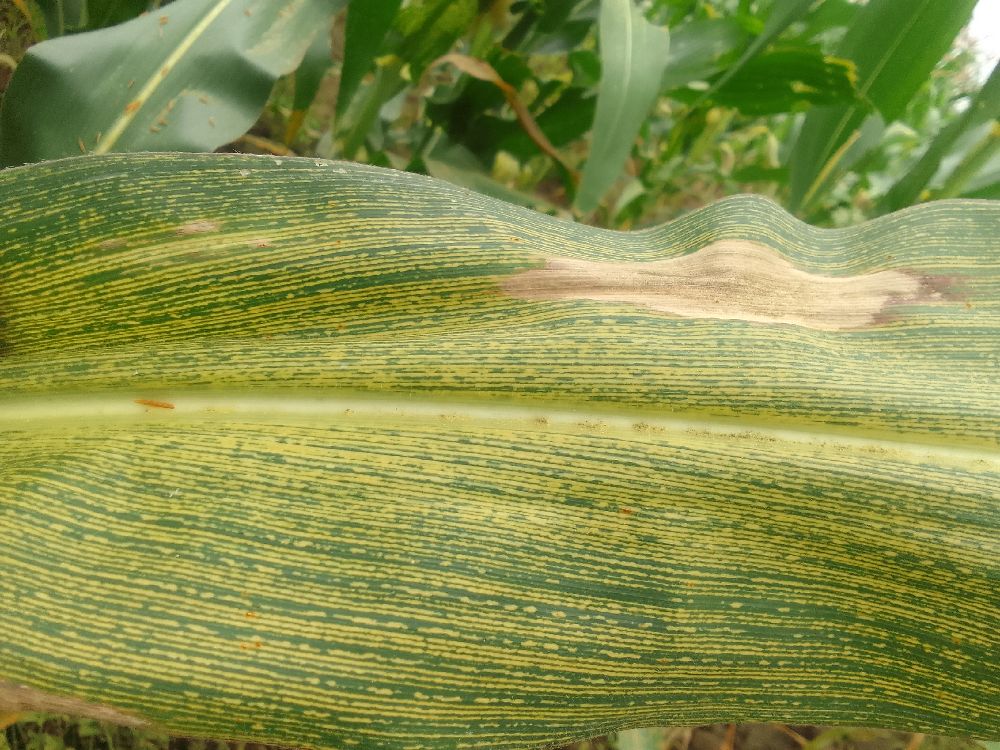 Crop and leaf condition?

maize, maize streak virus
